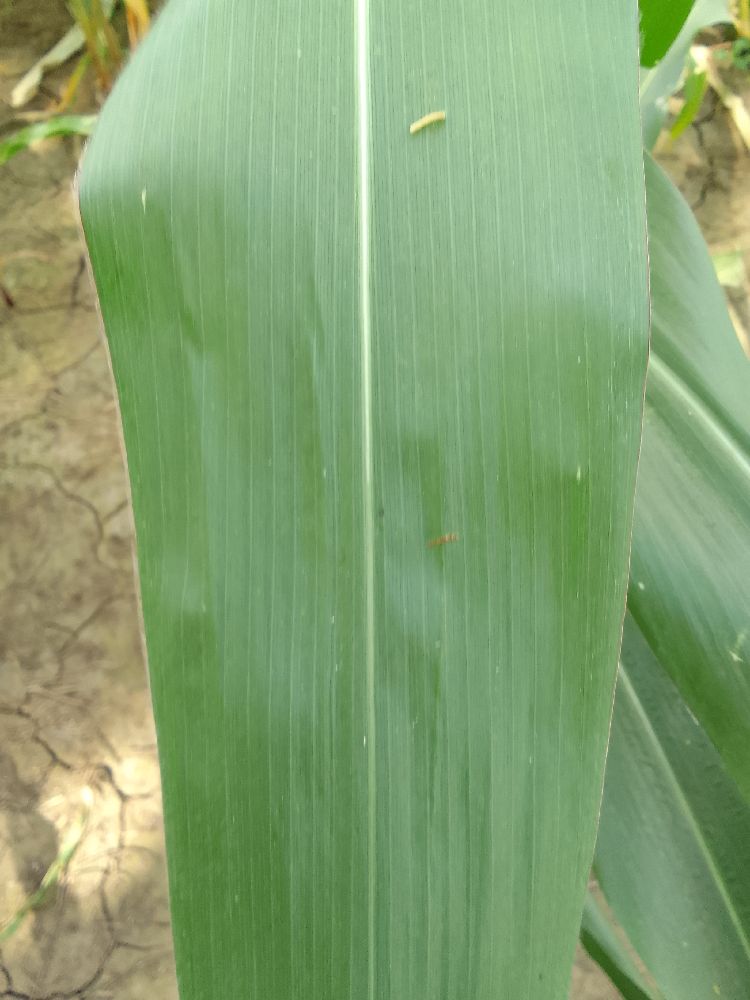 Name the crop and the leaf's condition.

maize, healthy
